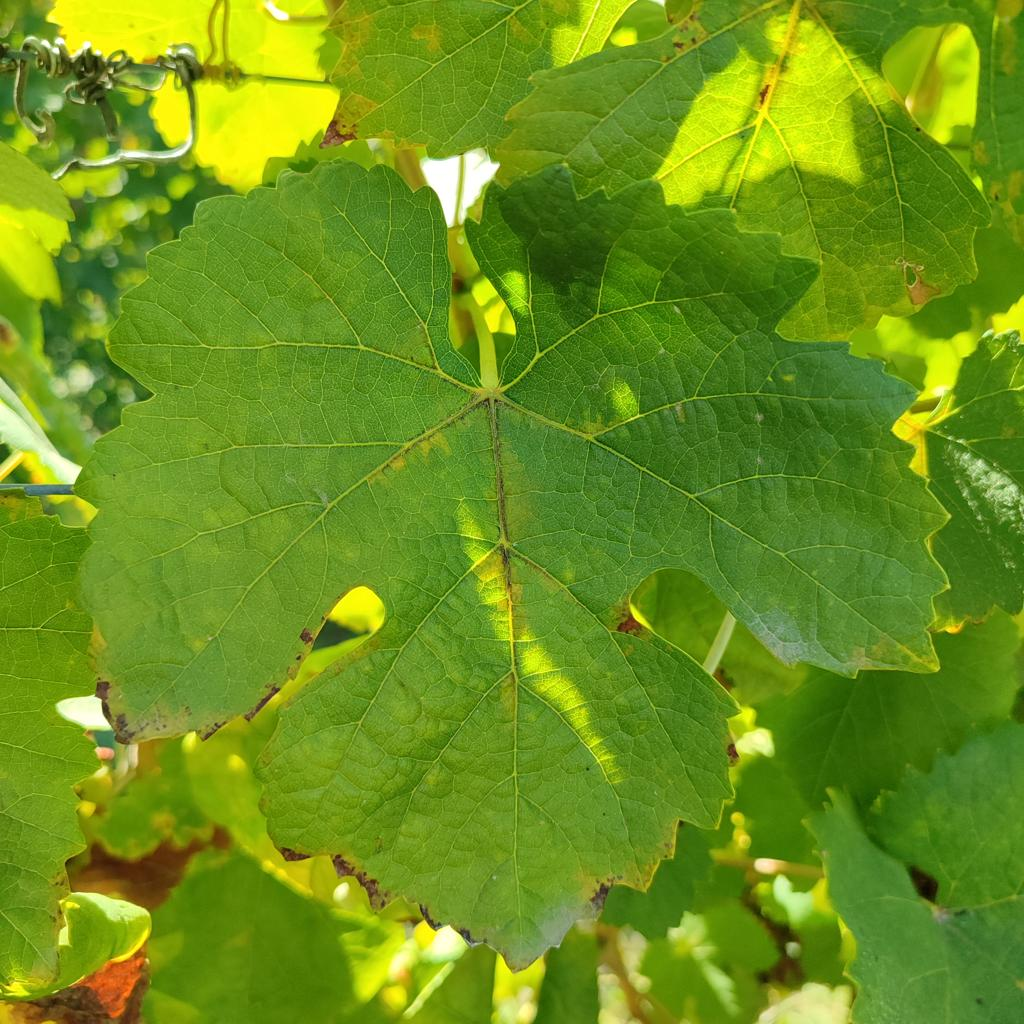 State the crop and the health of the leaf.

grapevine, downy mildew
